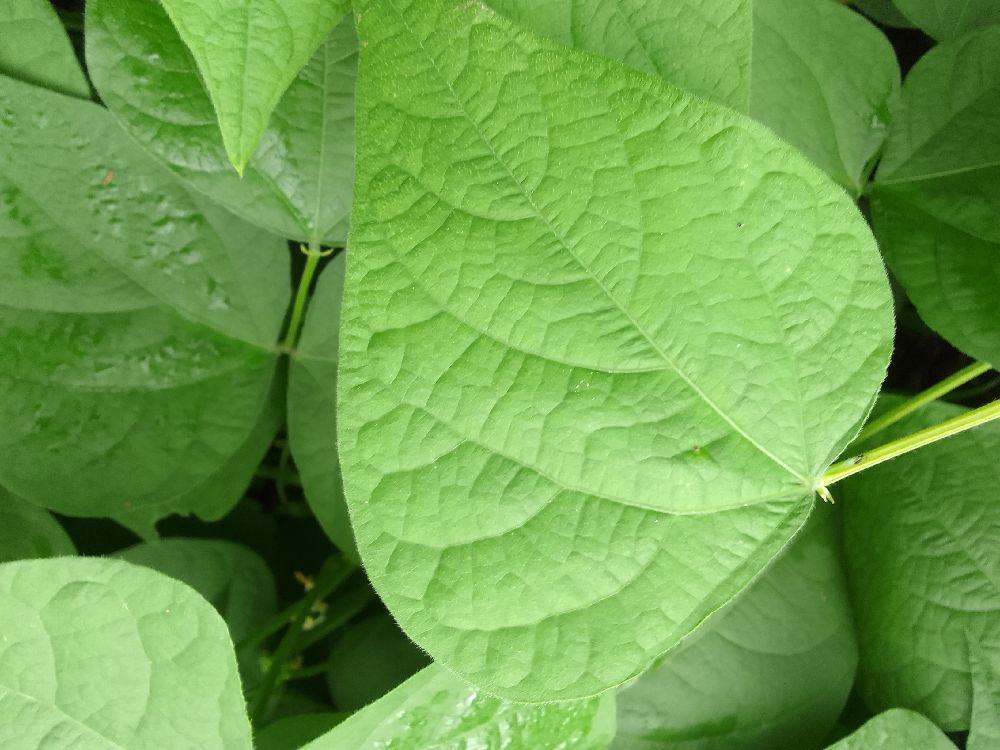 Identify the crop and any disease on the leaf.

common bean, healthy
